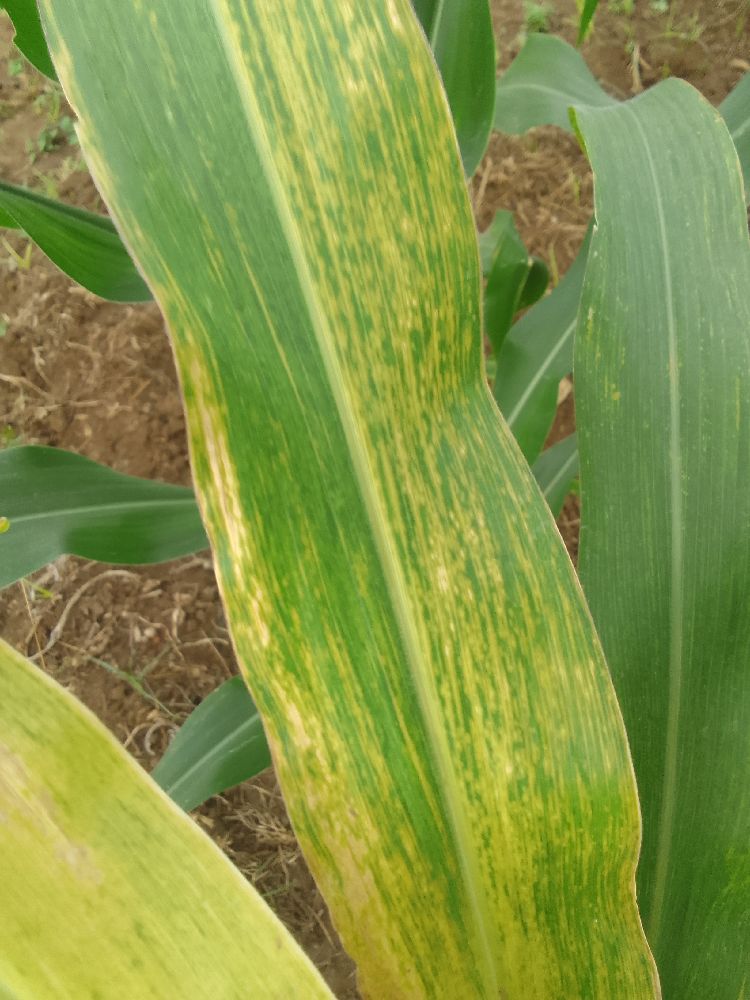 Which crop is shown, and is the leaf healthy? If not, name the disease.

maize, maize lethal necrosis
